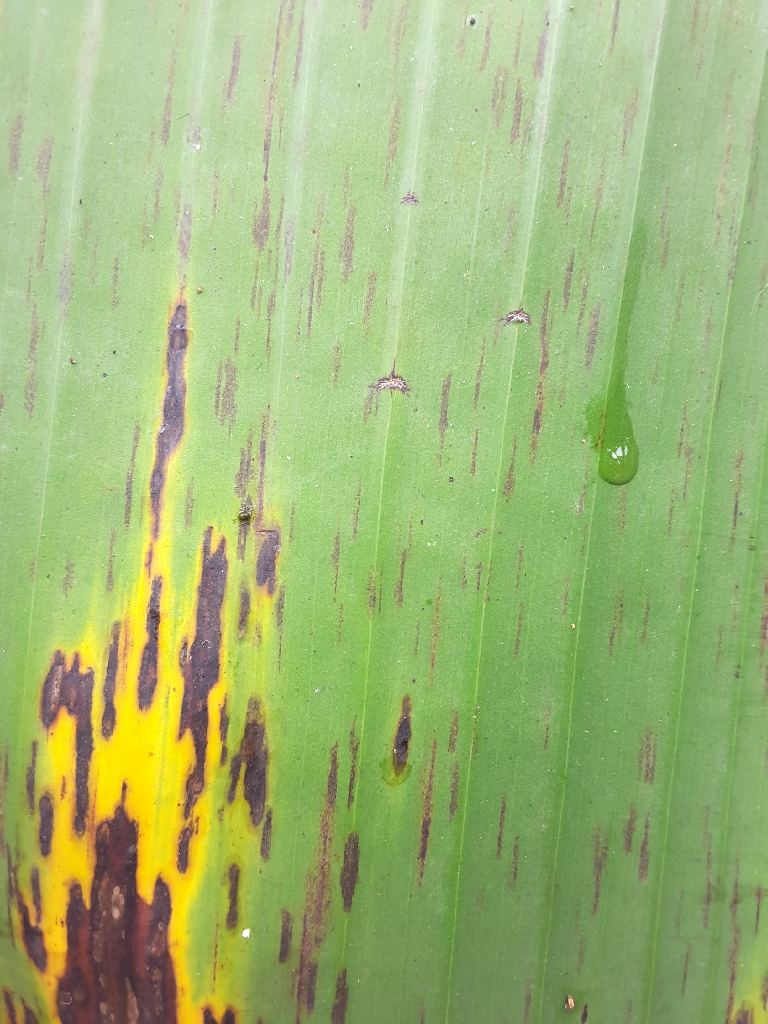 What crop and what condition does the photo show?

banana, black sigatoka
